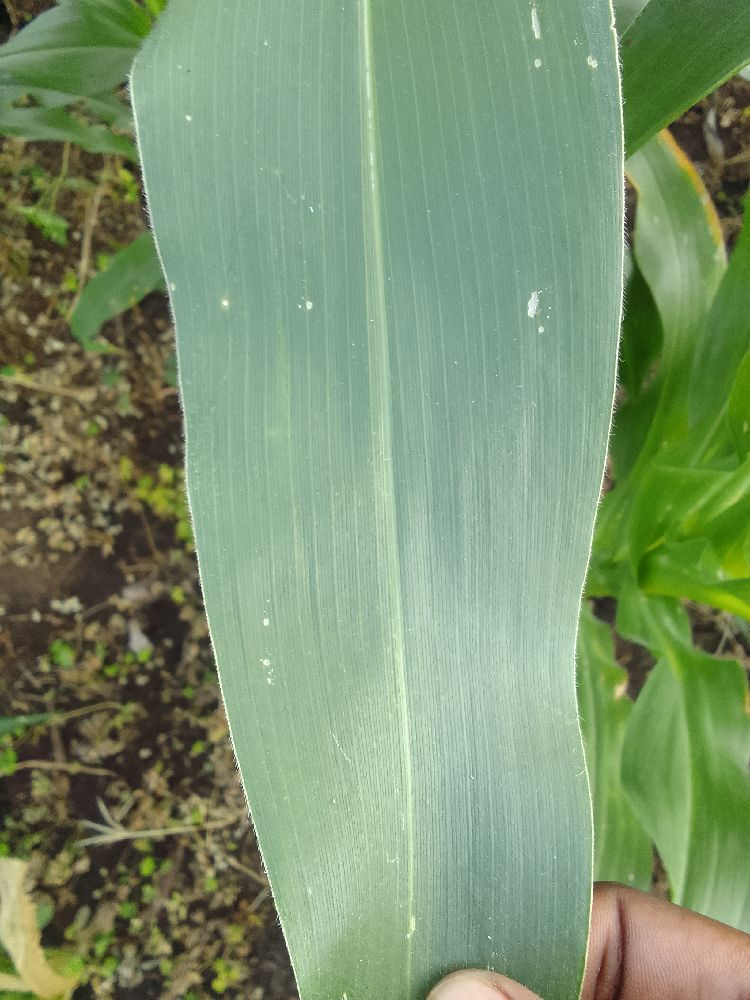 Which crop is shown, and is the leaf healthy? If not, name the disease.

maize, healthy
